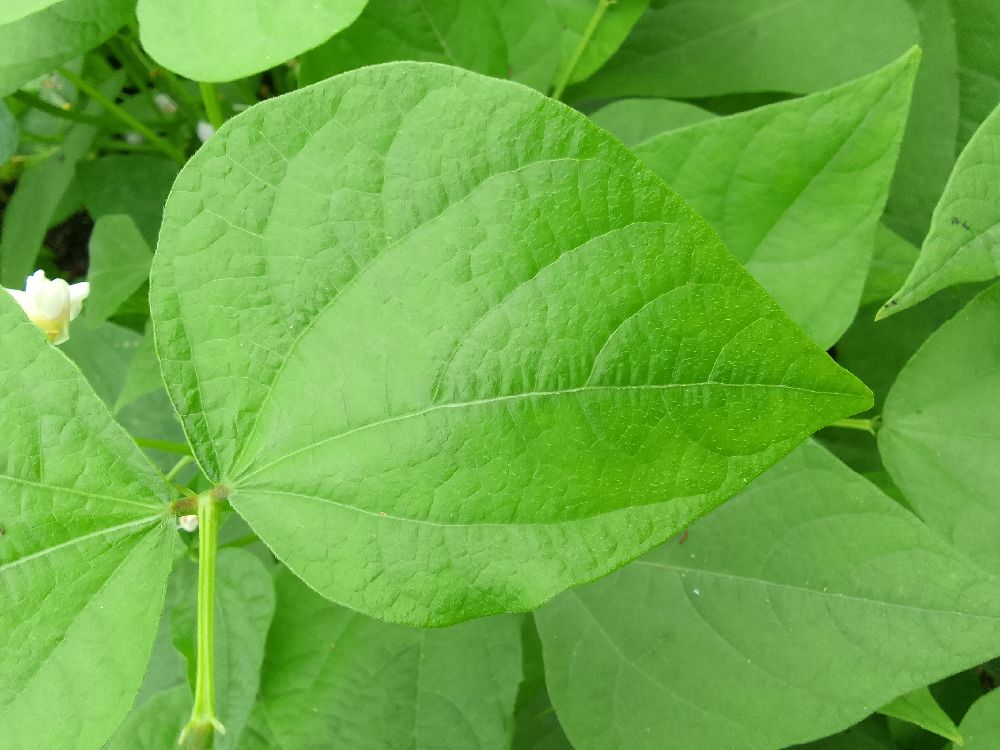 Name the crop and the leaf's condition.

common bean, healthy
